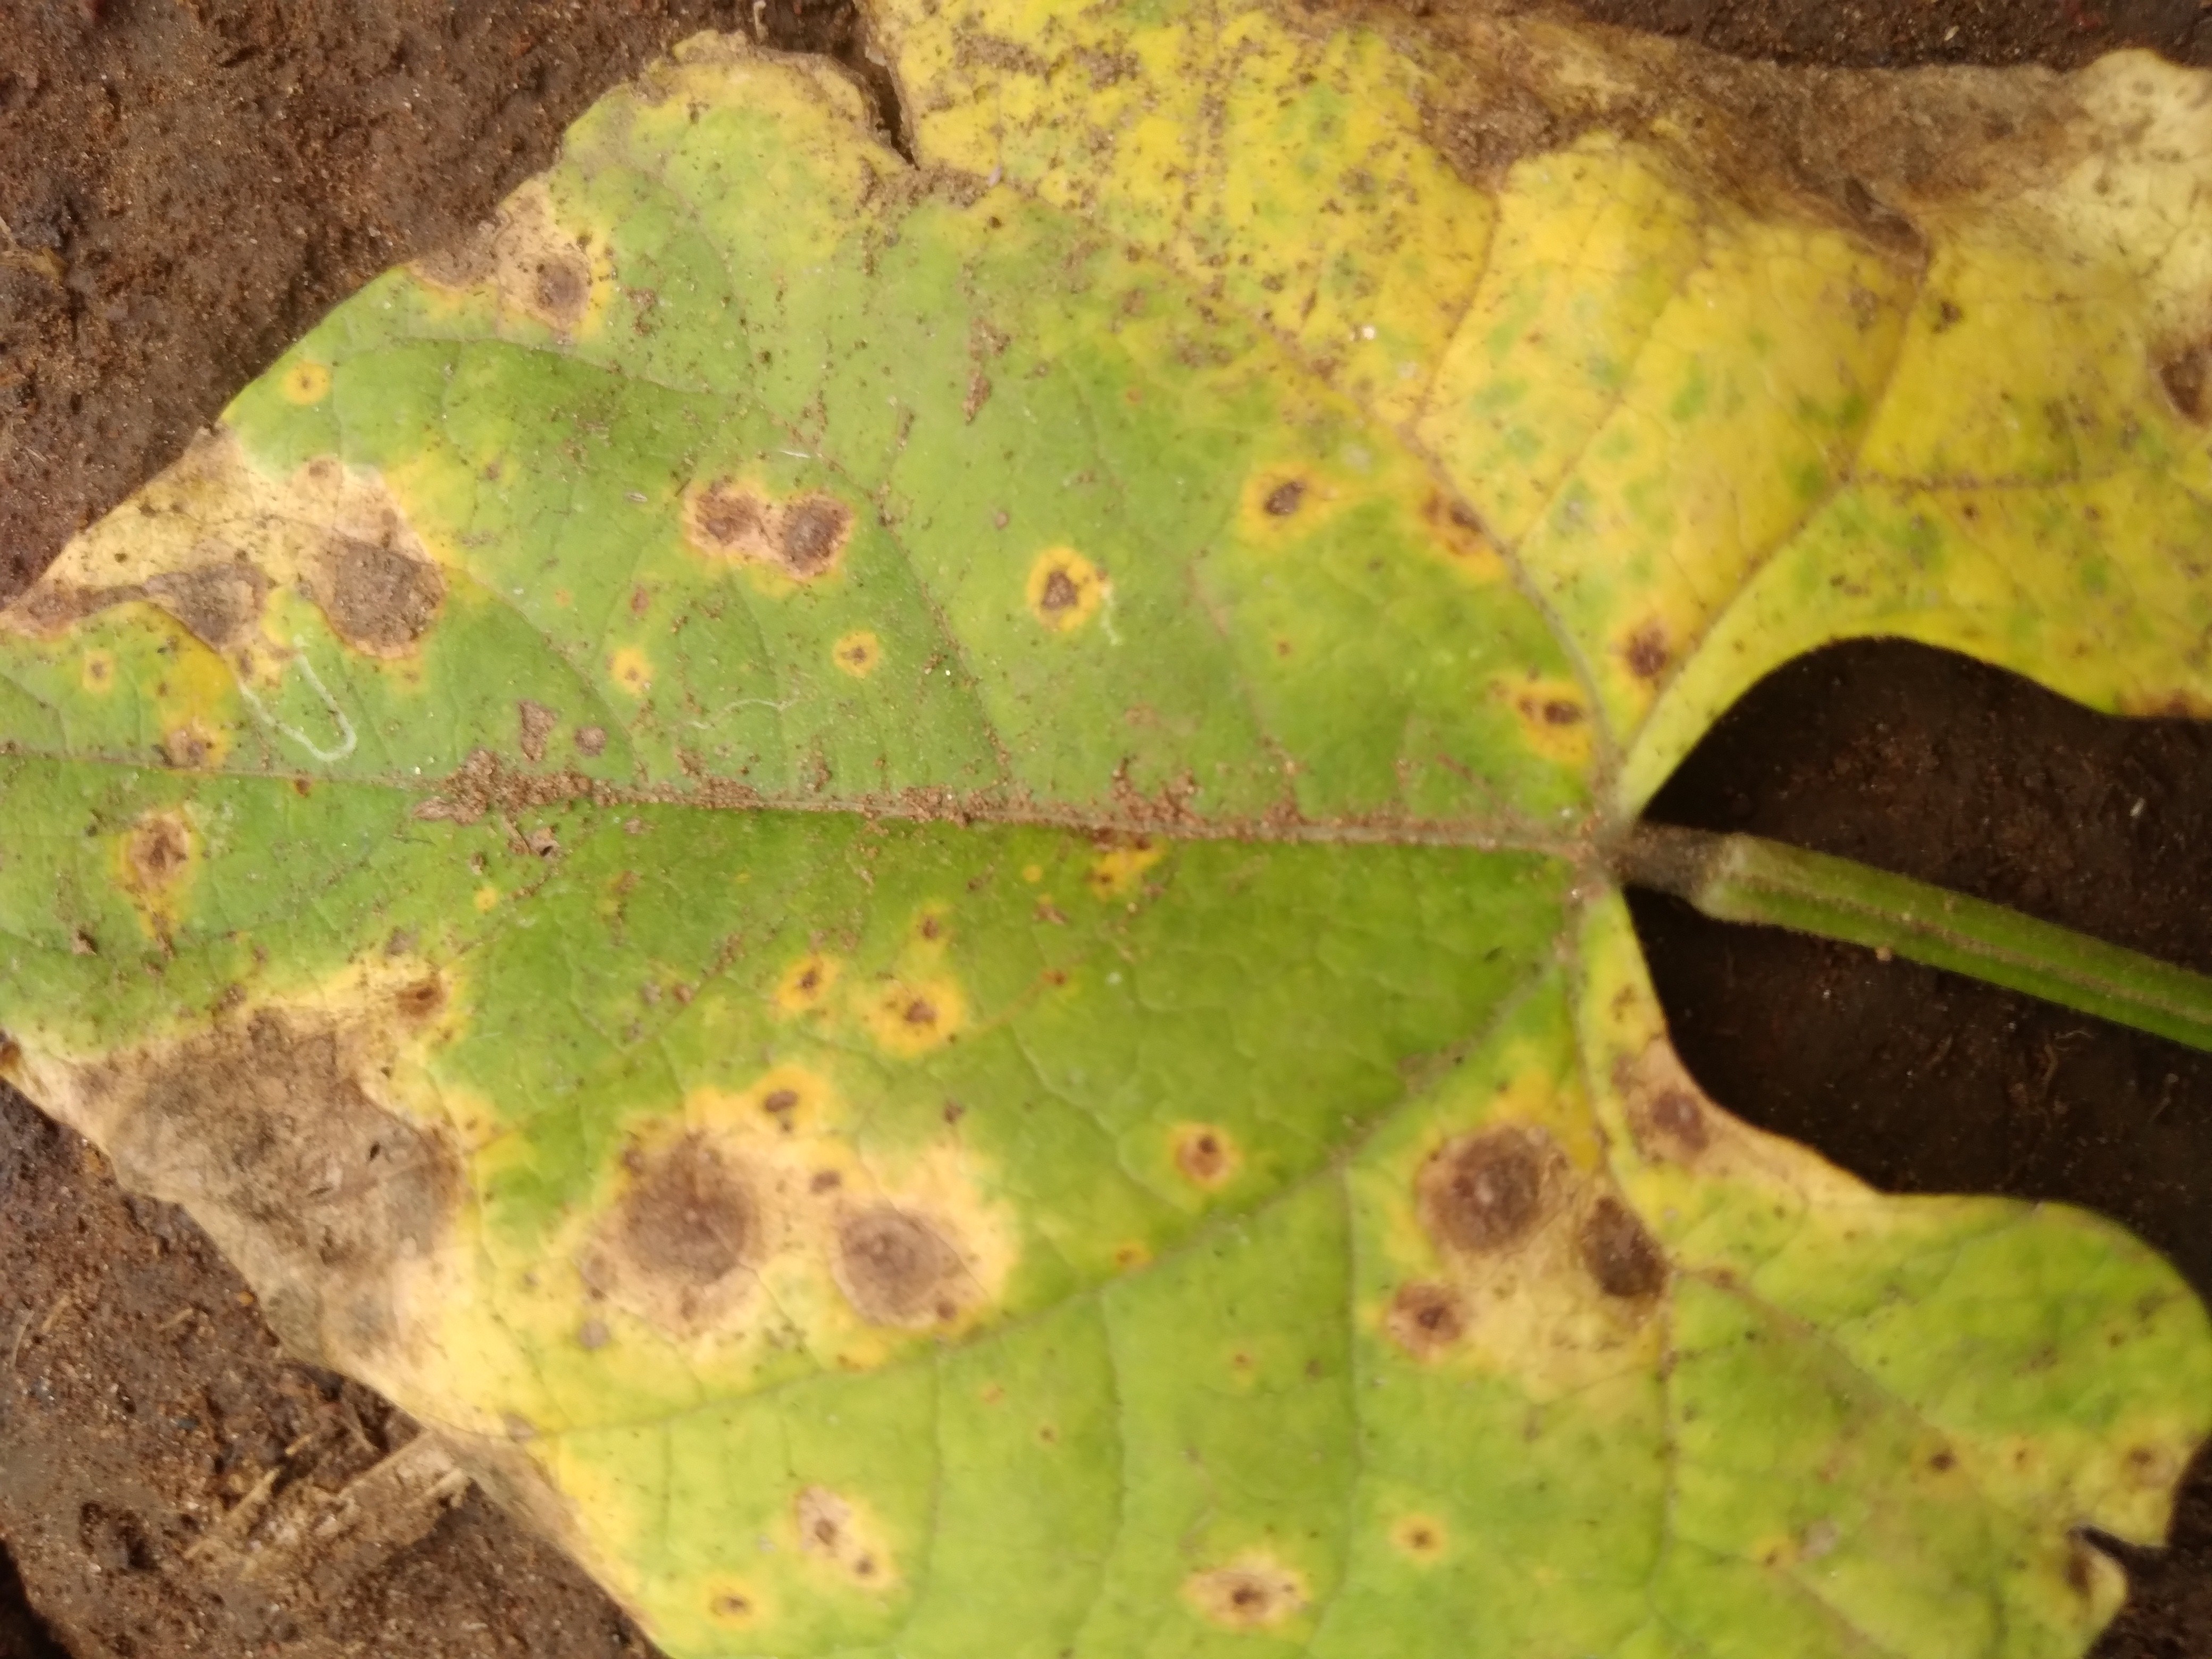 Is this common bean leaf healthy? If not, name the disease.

rust
